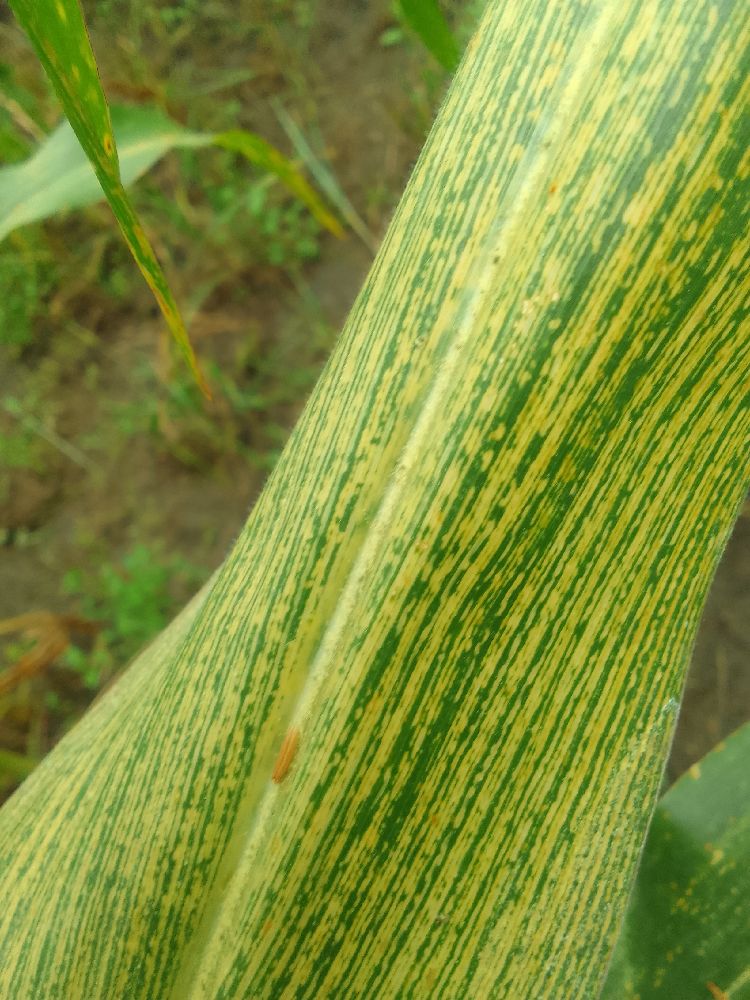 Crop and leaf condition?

maize, maize streak virus
